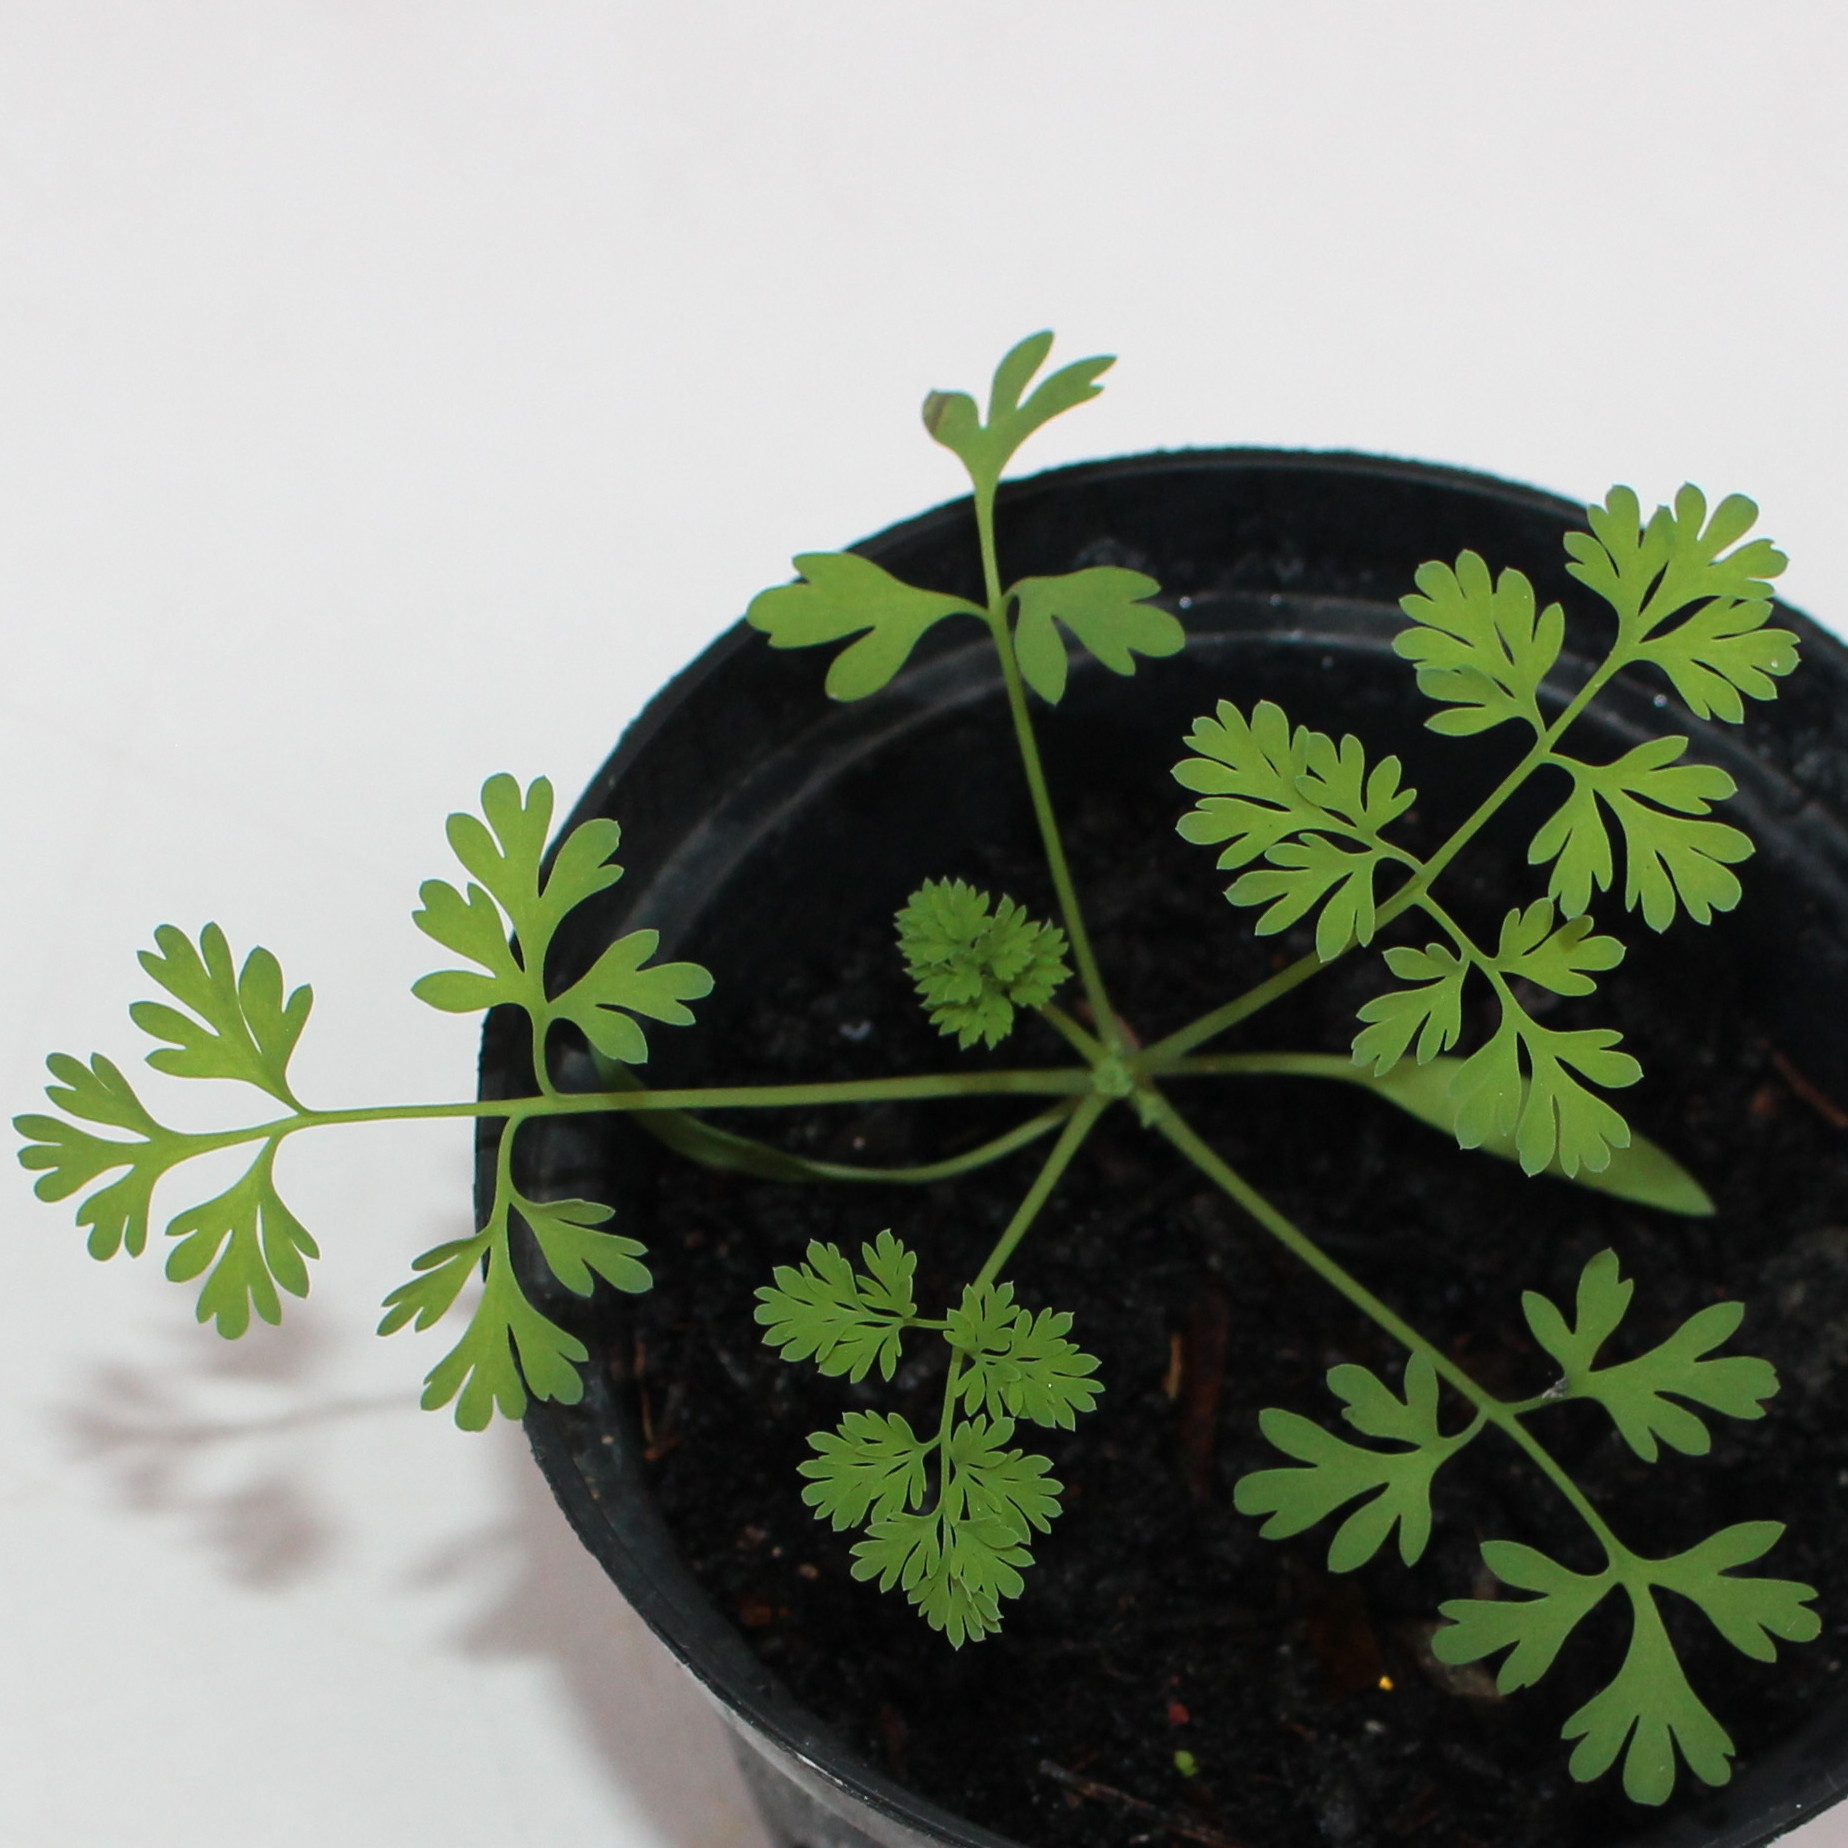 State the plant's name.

Fumaria officinalis
